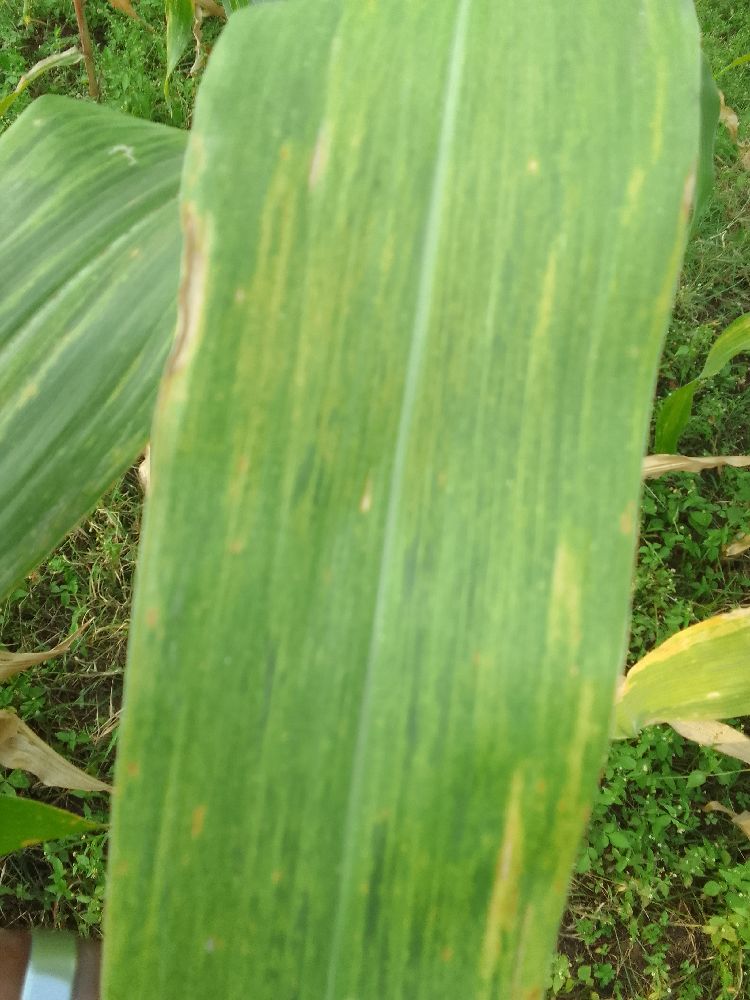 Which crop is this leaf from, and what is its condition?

maize, maize lethal necrosis
